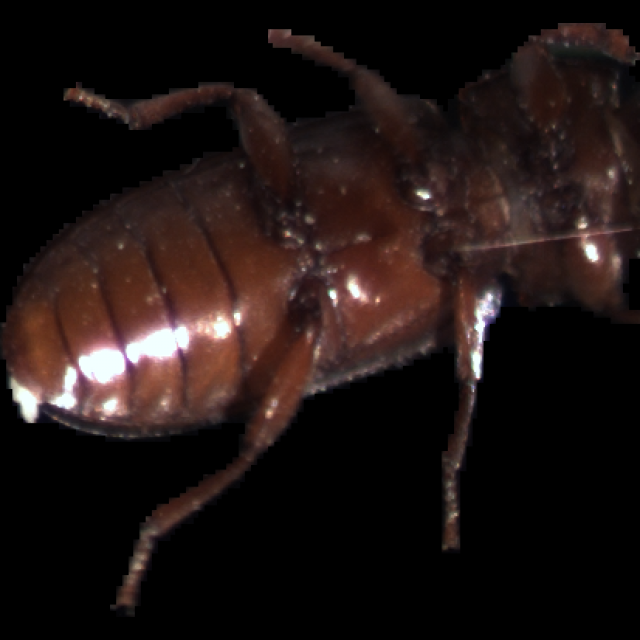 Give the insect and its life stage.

mealworm beetle
